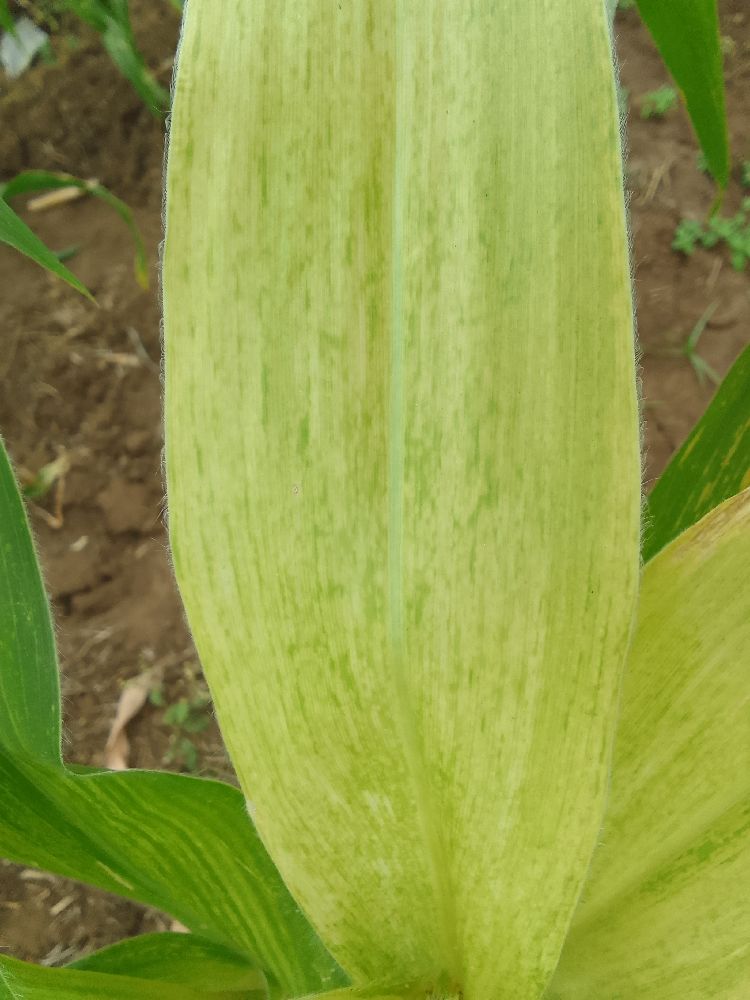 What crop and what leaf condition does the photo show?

maize, maize lethal necrosis
